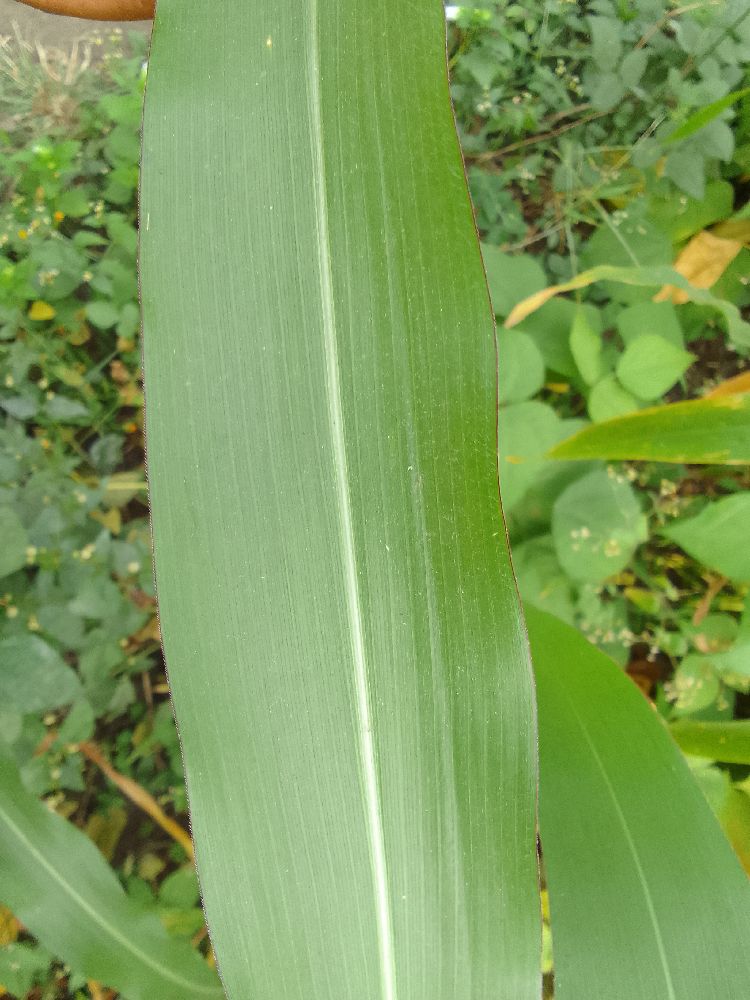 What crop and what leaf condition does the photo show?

maize, healthy
